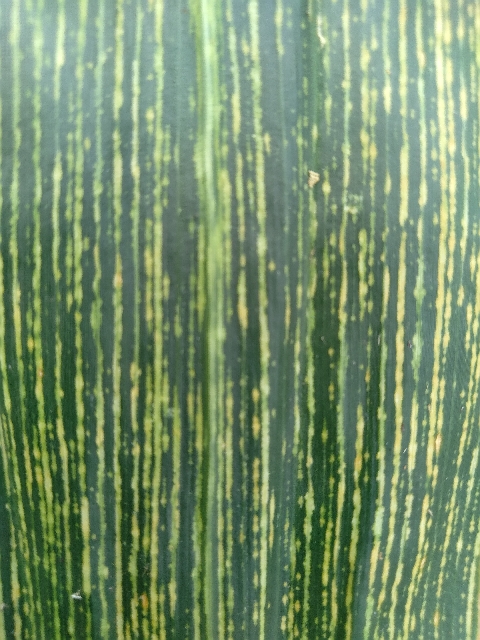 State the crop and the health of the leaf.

maize, maize streak virus
